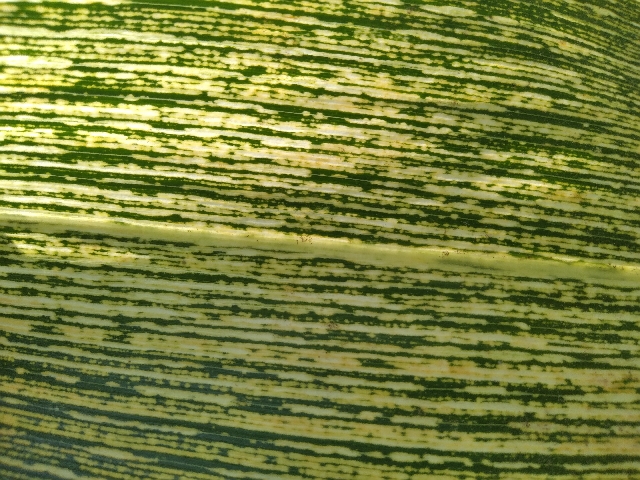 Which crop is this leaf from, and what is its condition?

maize, maize streak virus
